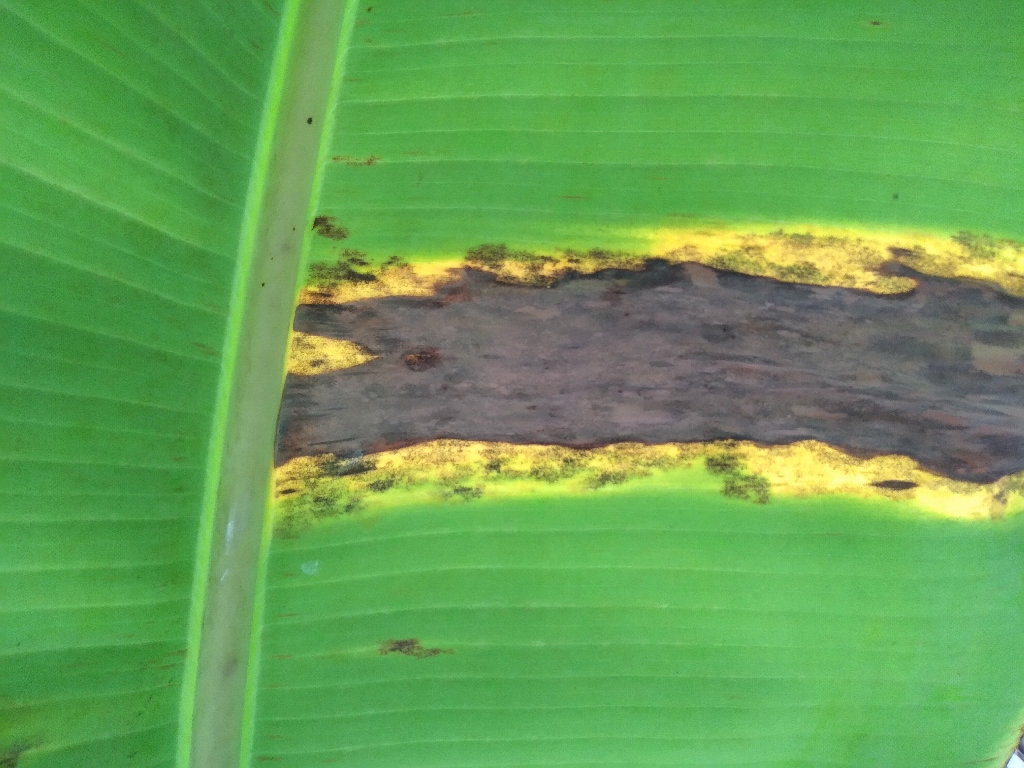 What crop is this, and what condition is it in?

banana, black sigatoka
